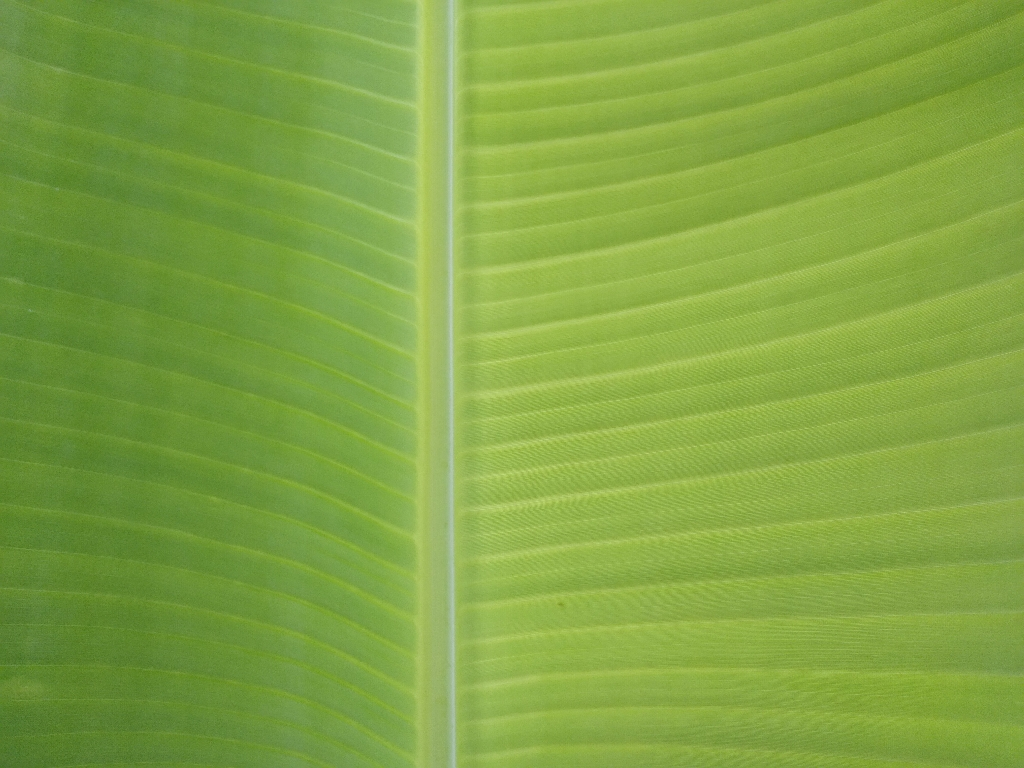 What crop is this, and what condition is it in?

banana, healthy
